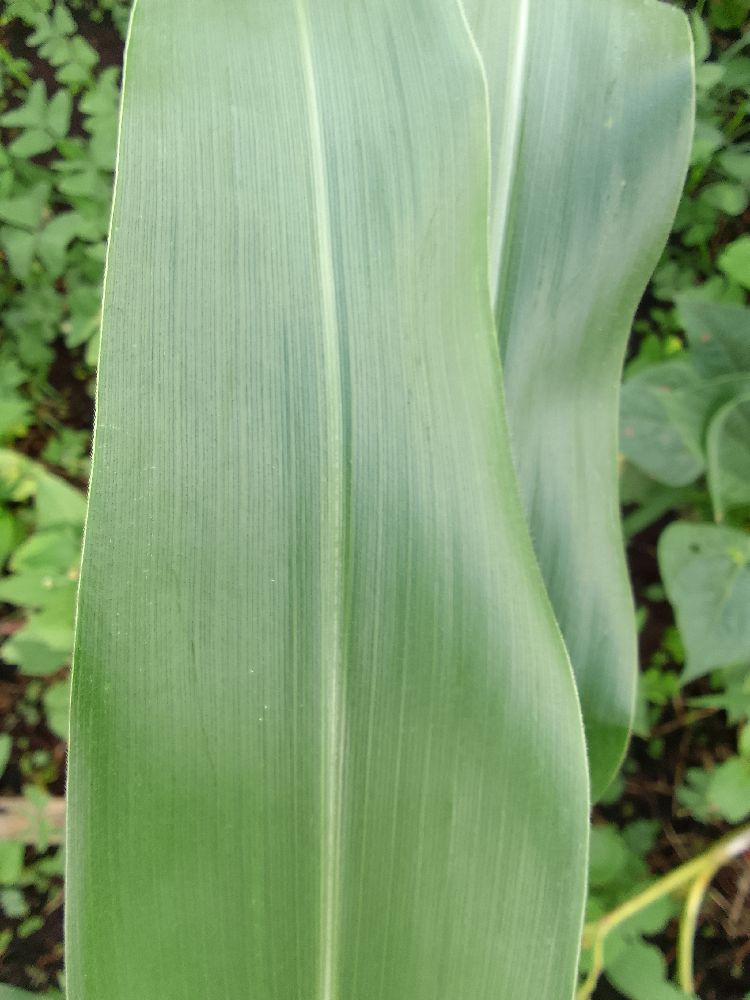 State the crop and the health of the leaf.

maize, healthy
